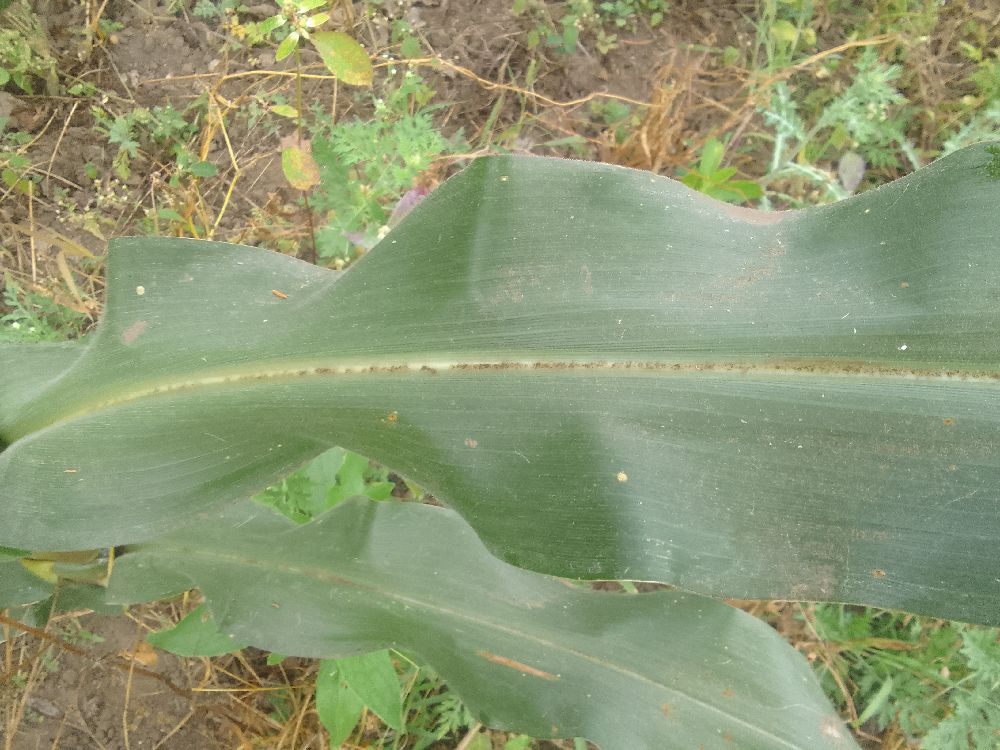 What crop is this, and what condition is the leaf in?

maize, healthy
